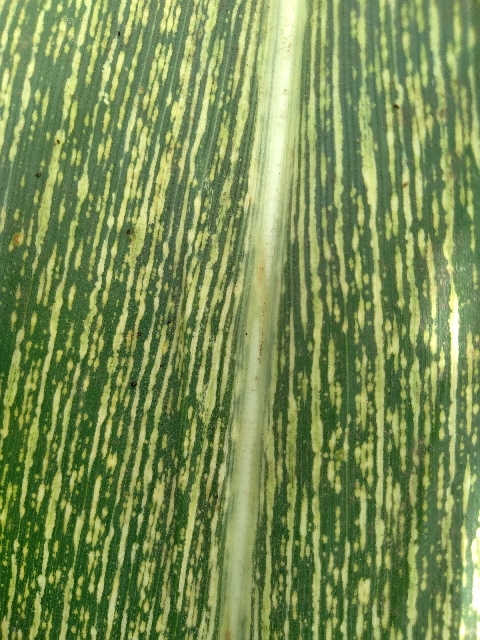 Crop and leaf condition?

maize, maize streak virus
